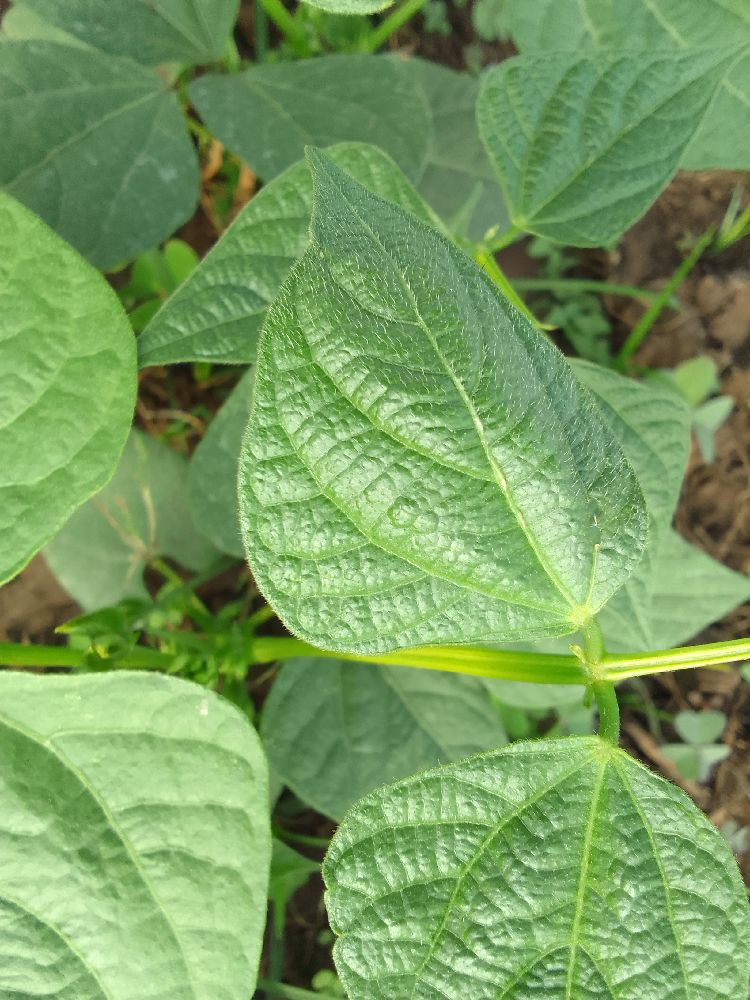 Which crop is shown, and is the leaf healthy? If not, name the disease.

common bean, healthy
